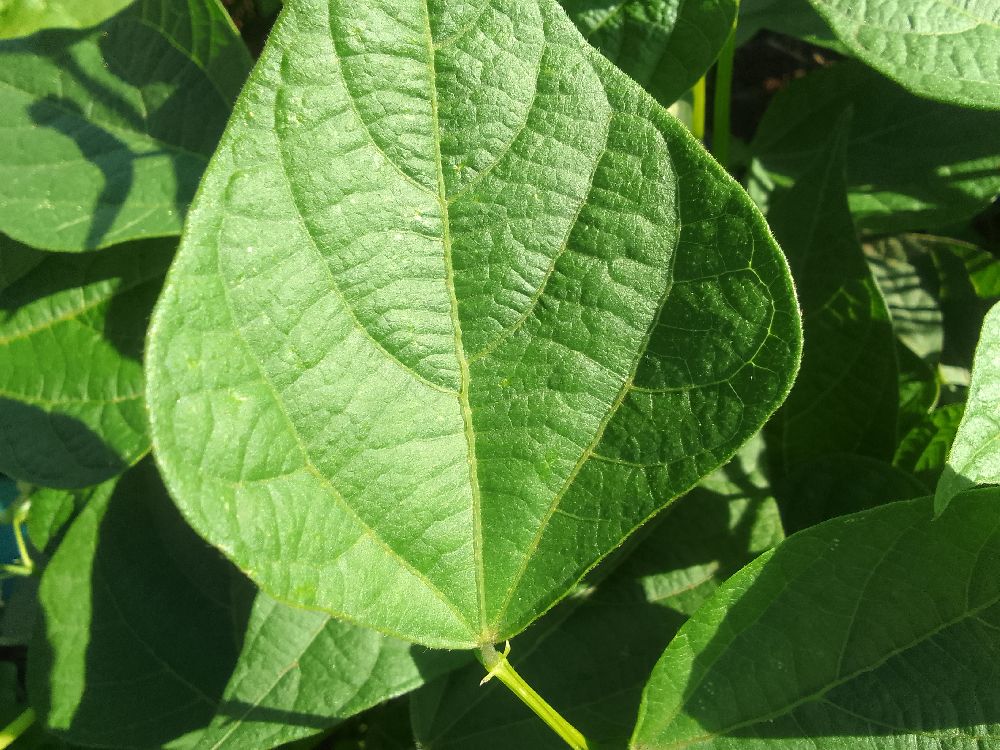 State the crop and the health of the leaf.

common bean, healthy
